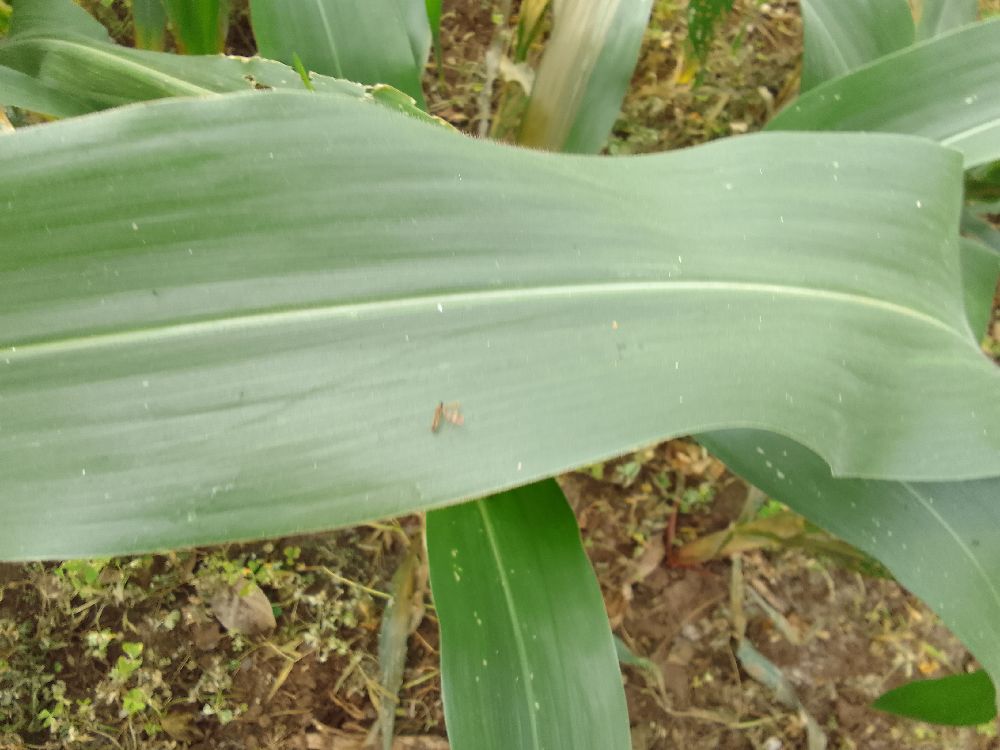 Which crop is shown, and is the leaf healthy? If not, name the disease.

maize, healthy
